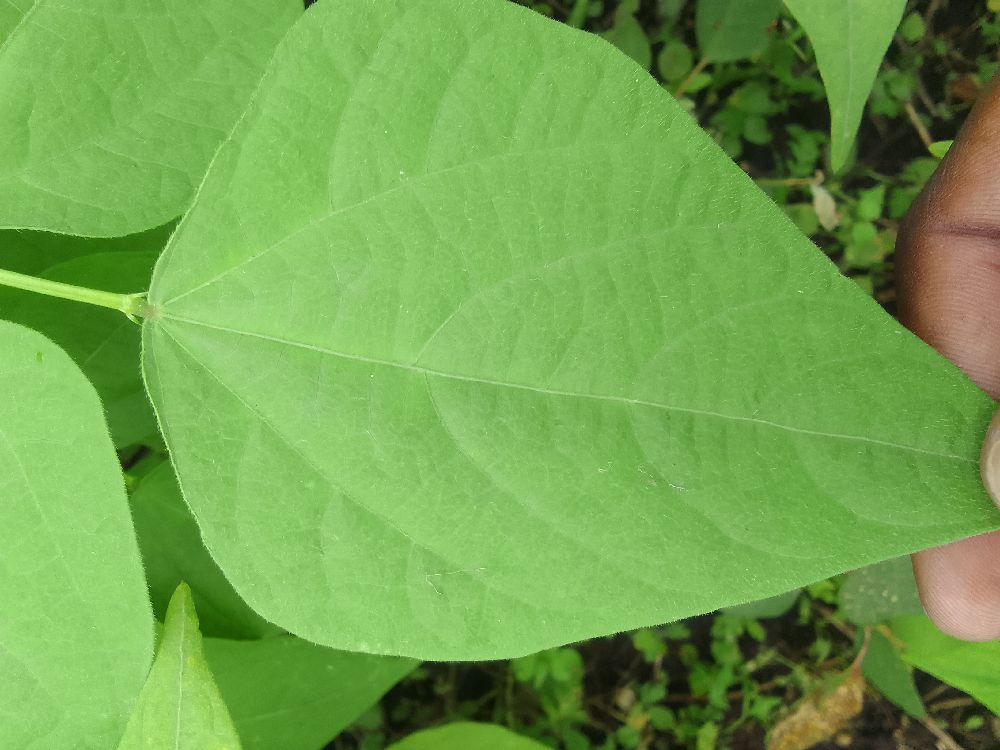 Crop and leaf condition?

common bean, healthy
